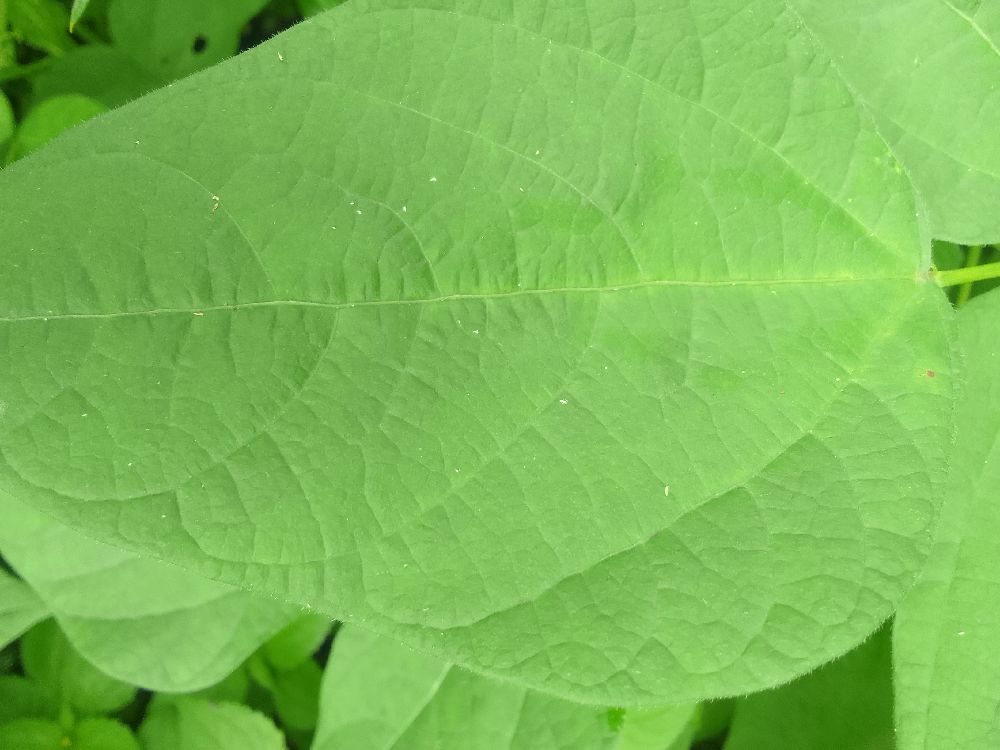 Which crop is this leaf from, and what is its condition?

common bean, healthy
